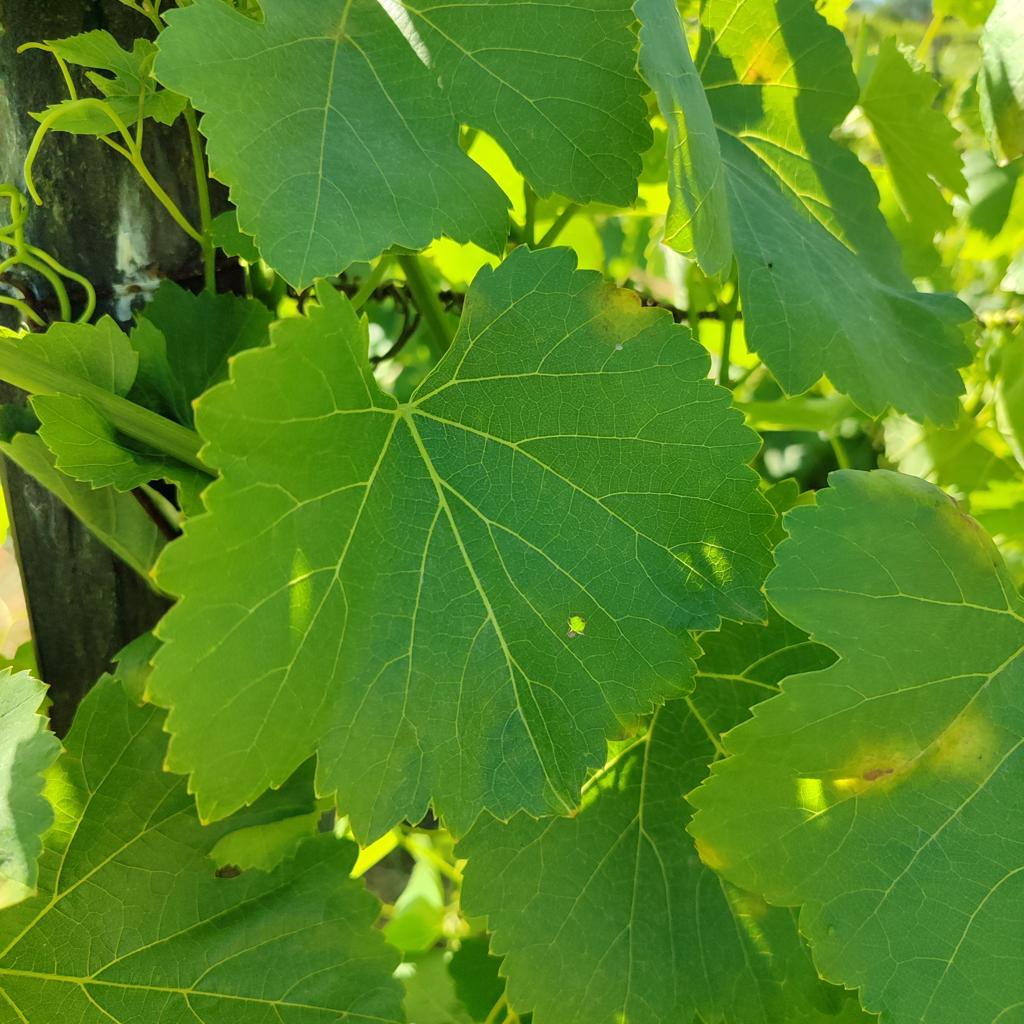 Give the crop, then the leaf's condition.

grapevine, downy mildew
